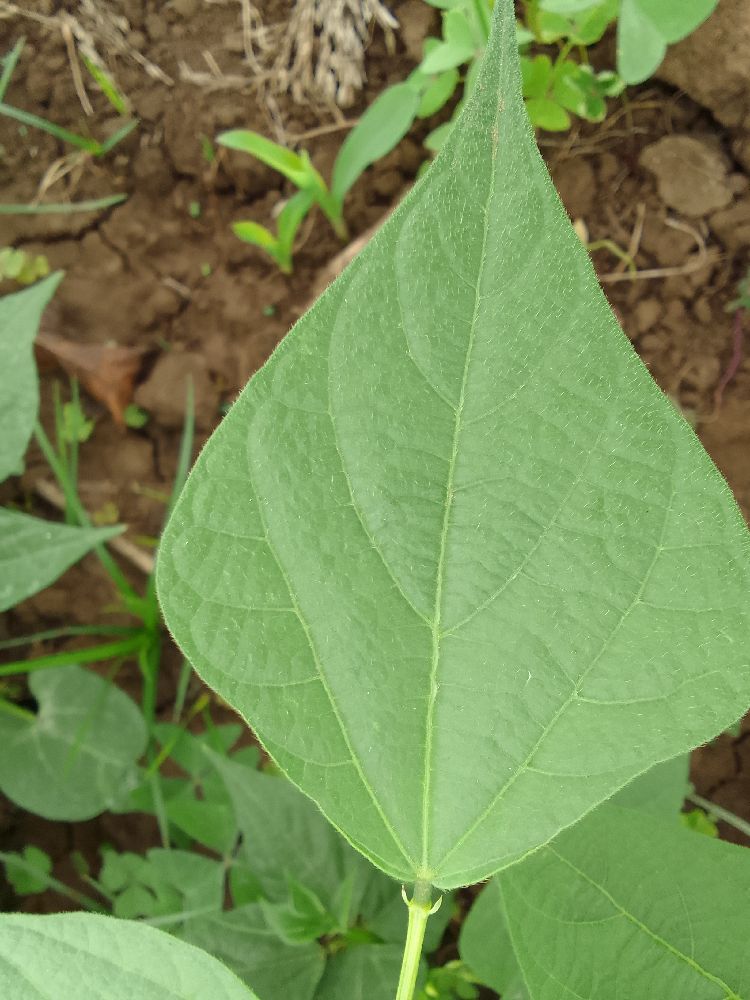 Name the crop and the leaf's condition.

common bean, healthy
